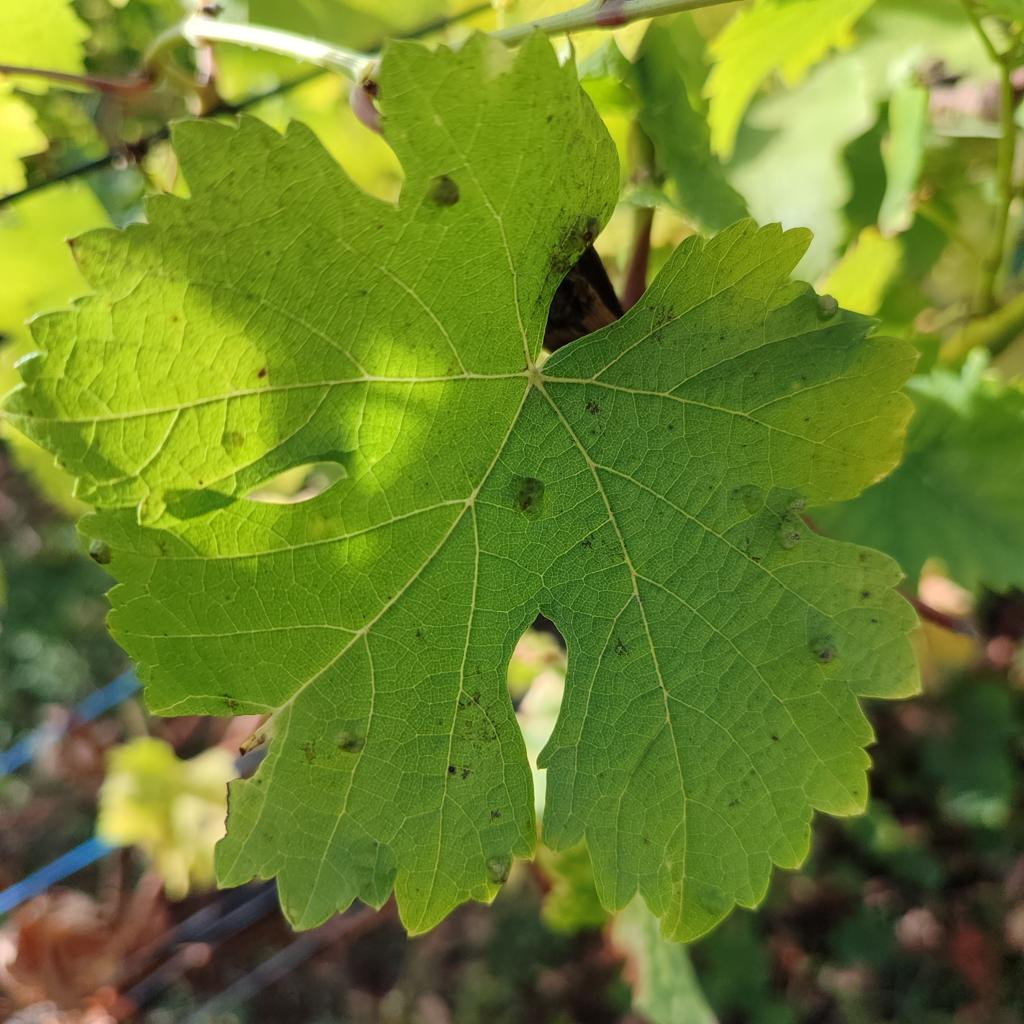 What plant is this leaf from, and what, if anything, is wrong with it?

grapevine, erineum mite
